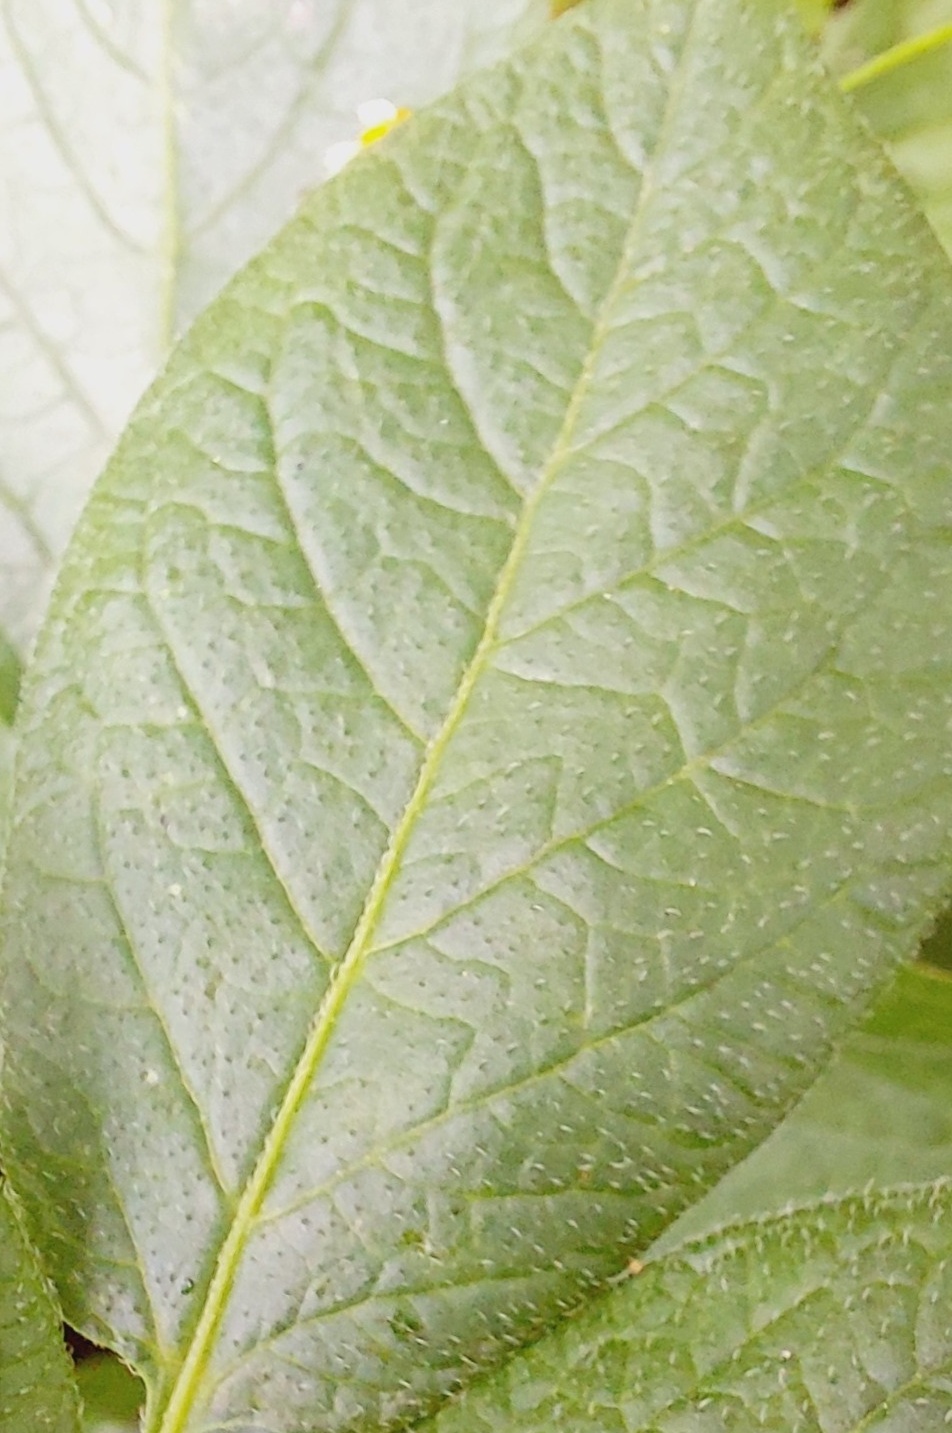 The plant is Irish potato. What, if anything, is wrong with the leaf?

healthy
